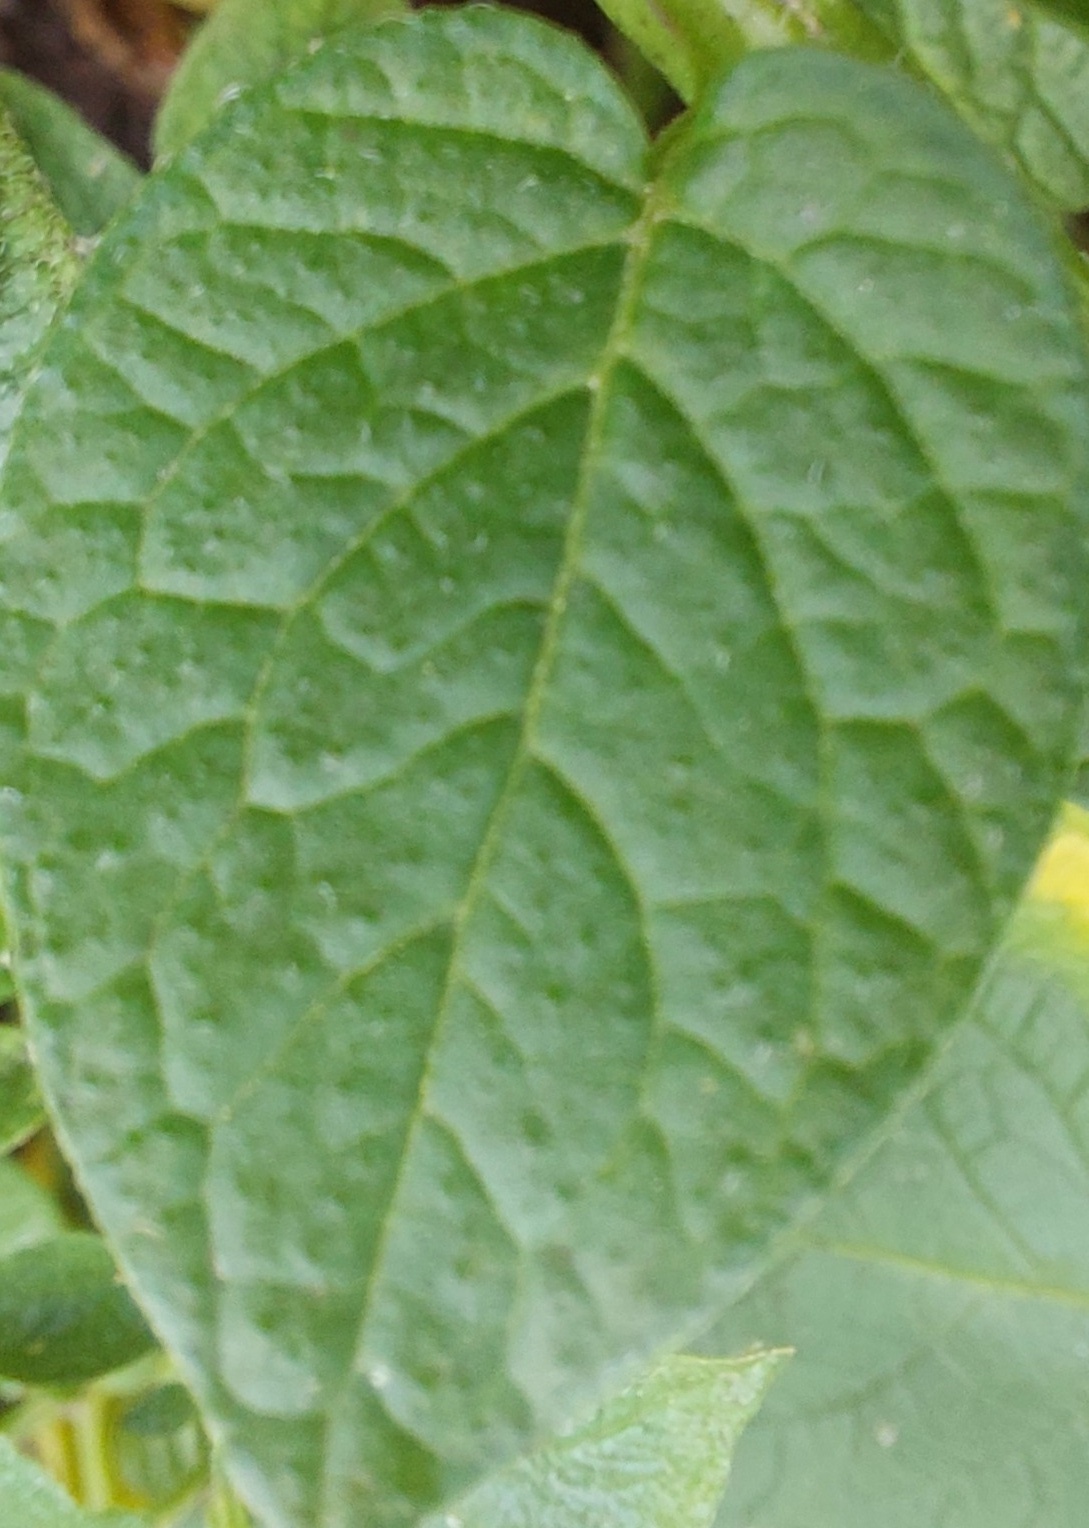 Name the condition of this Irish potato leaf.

healthy
